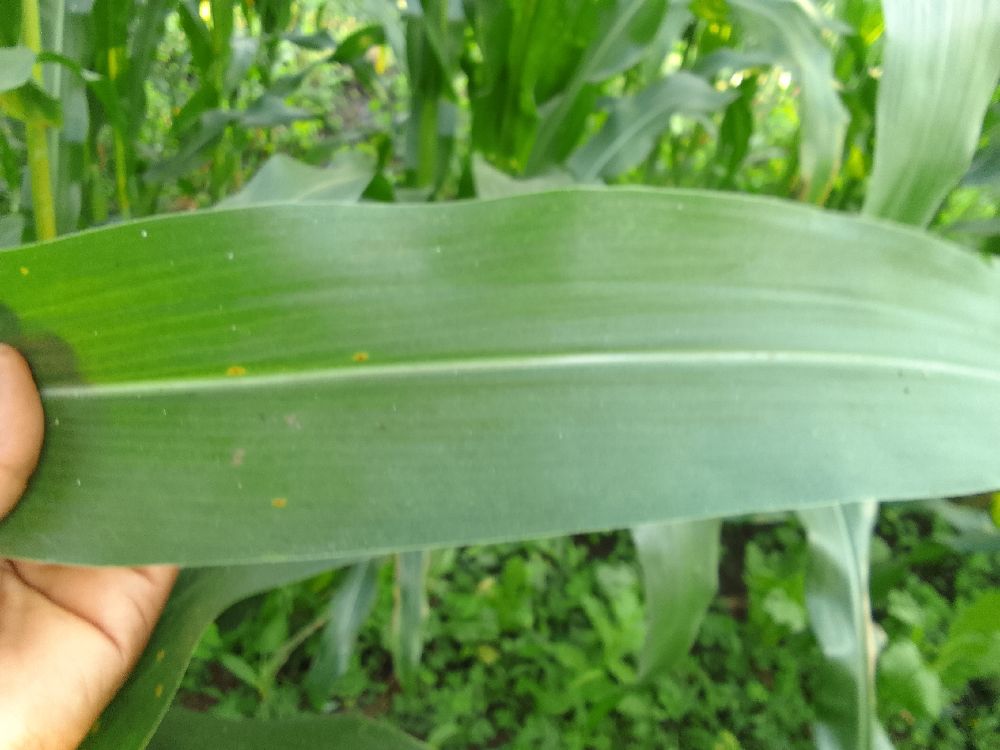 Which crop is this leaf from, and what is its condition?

maize, healthy
